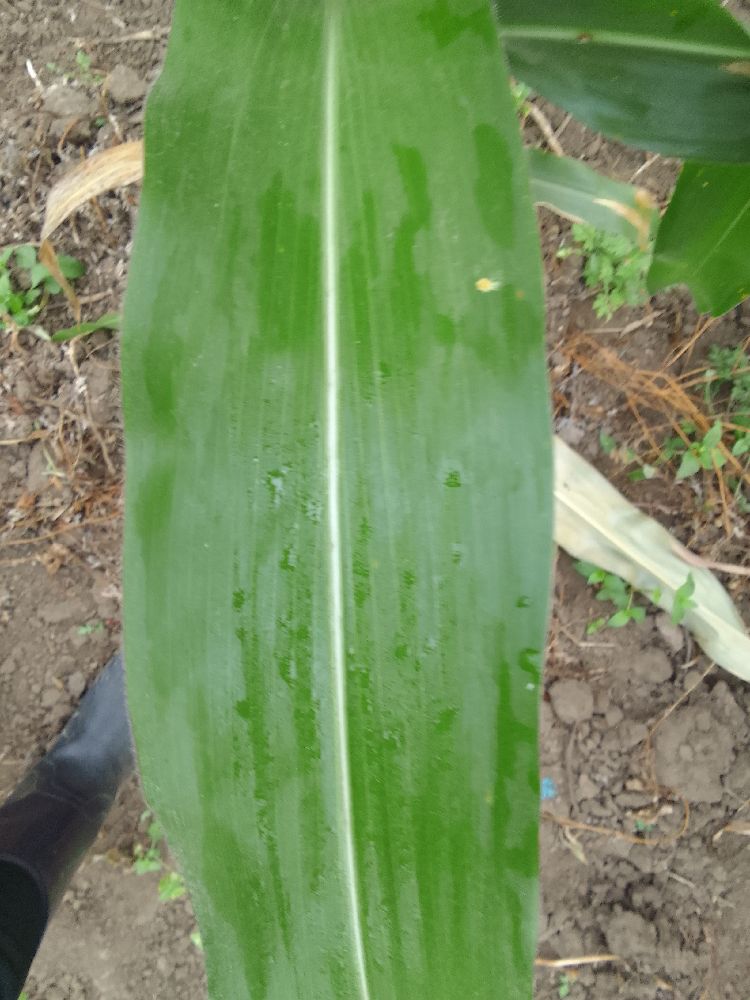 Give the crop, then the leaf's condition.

maize, healthy
